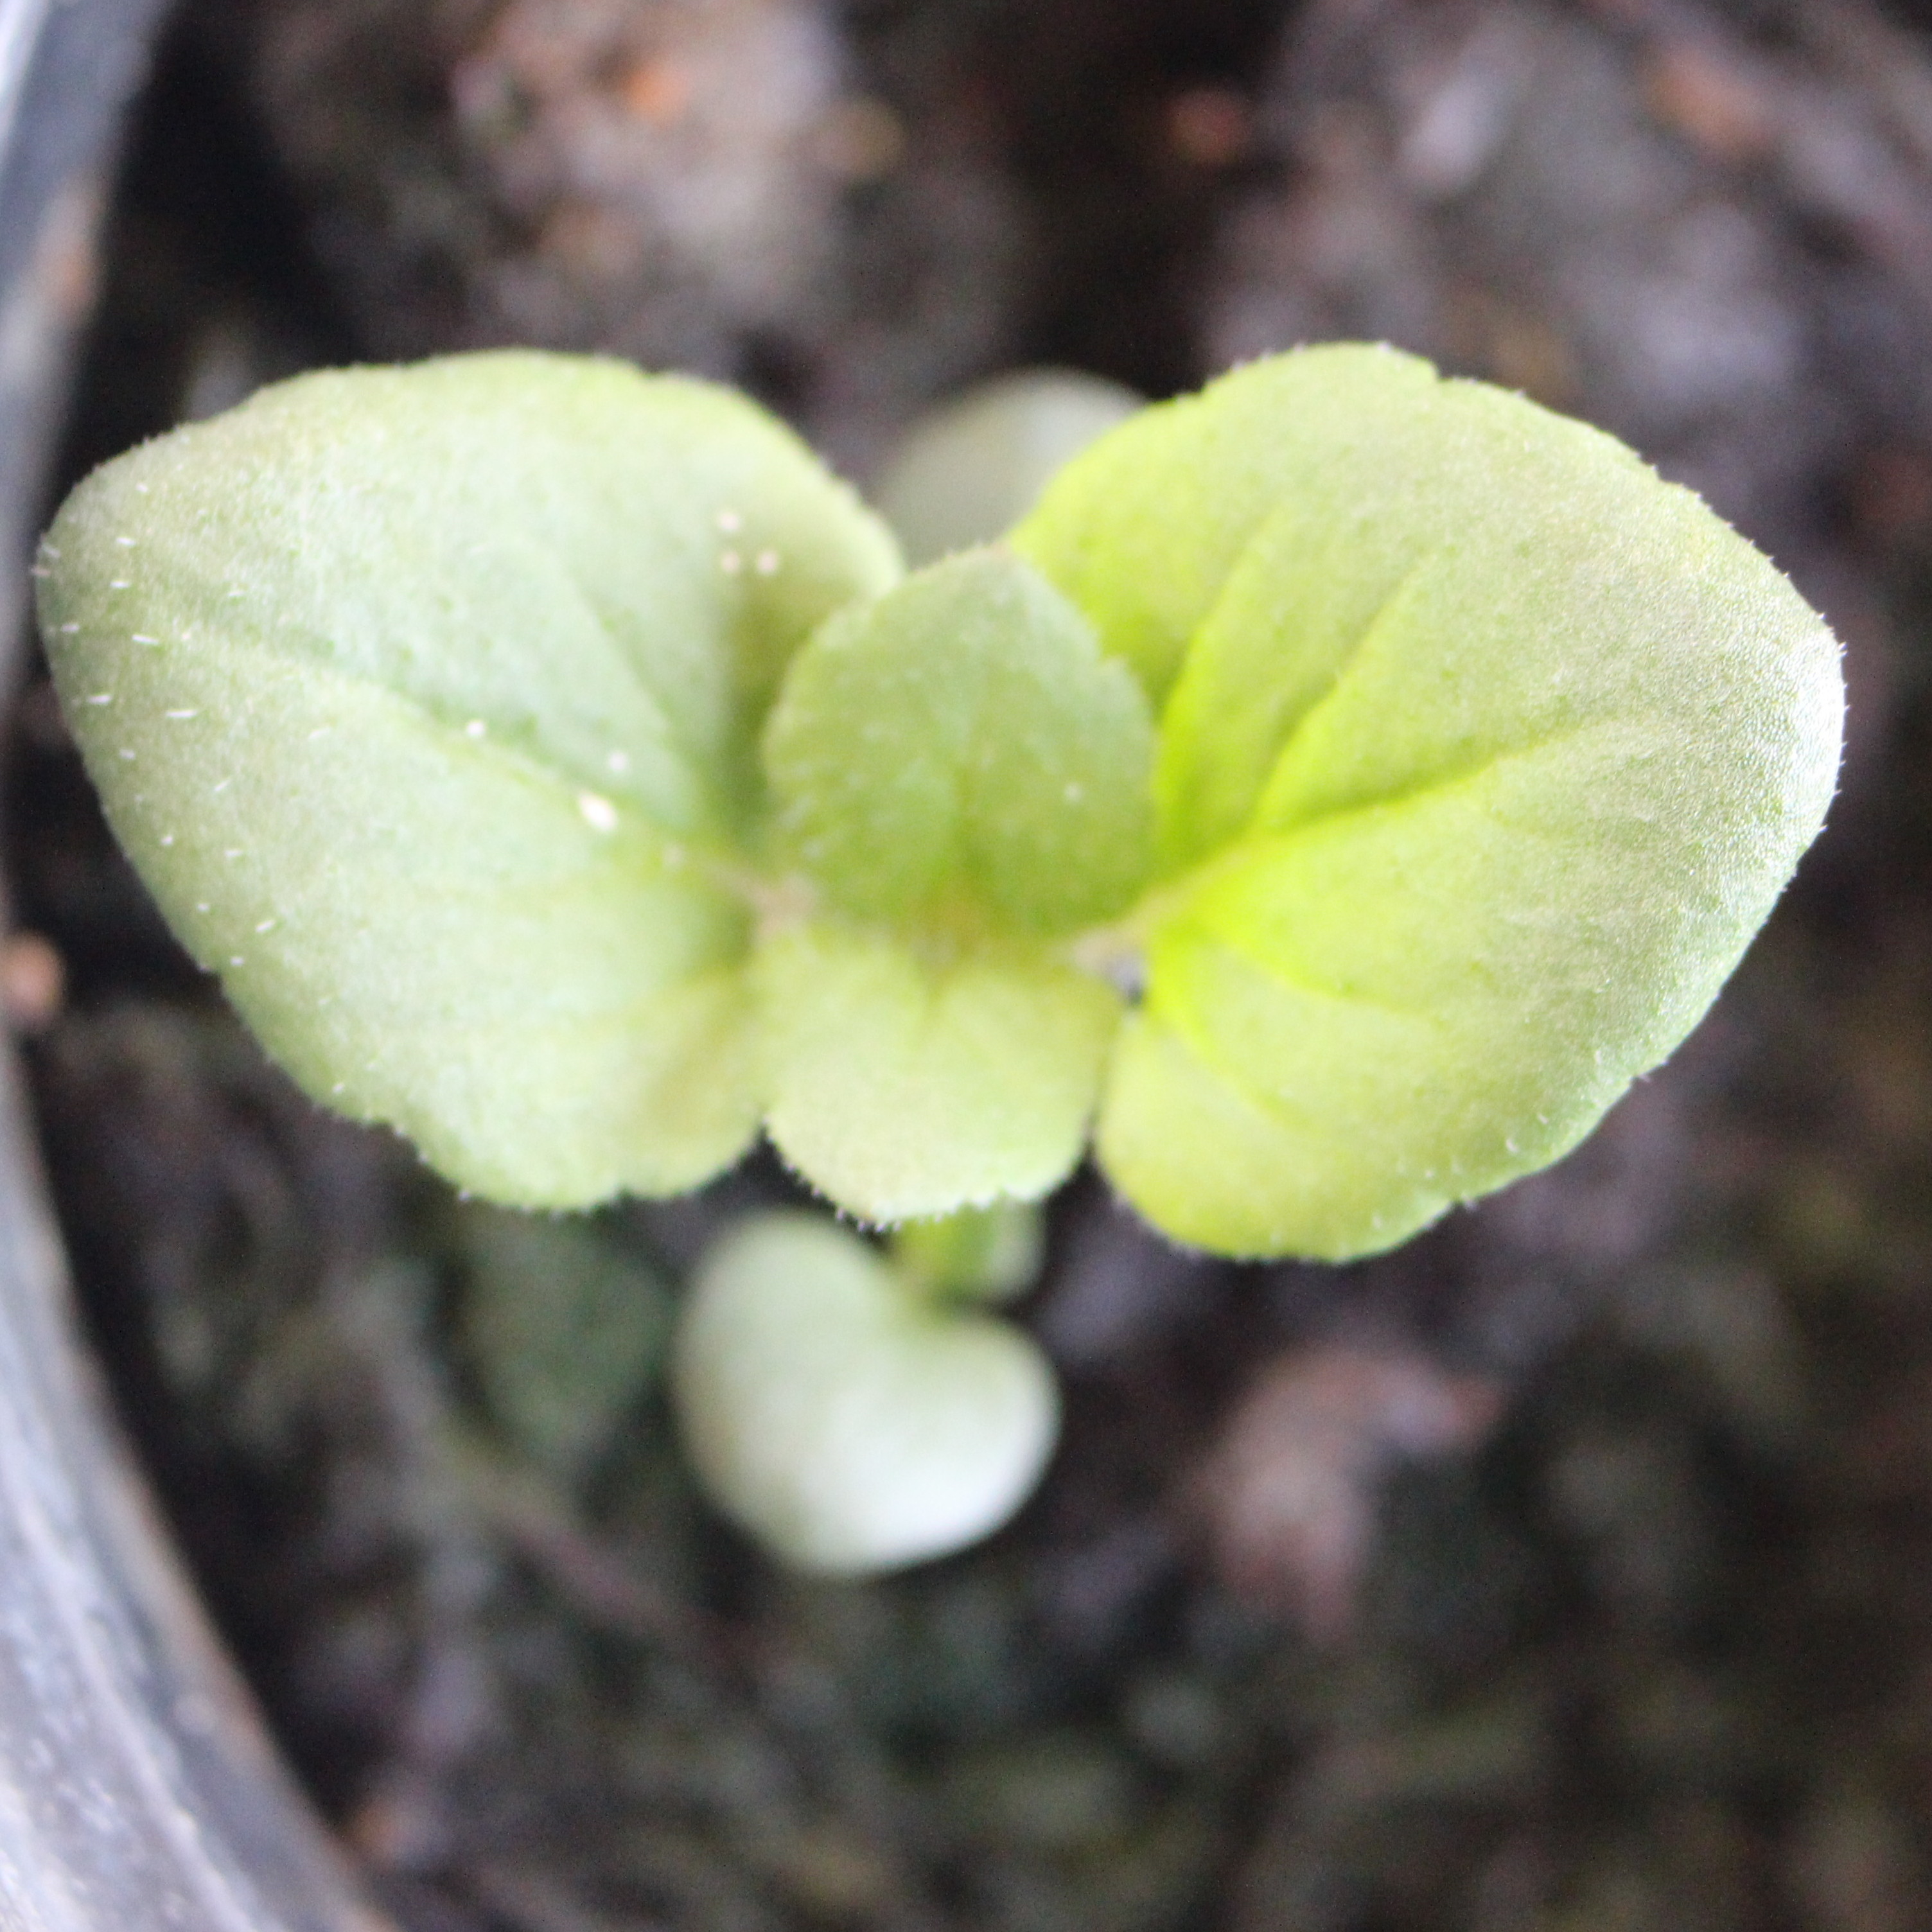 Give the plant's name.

Veronica persica
